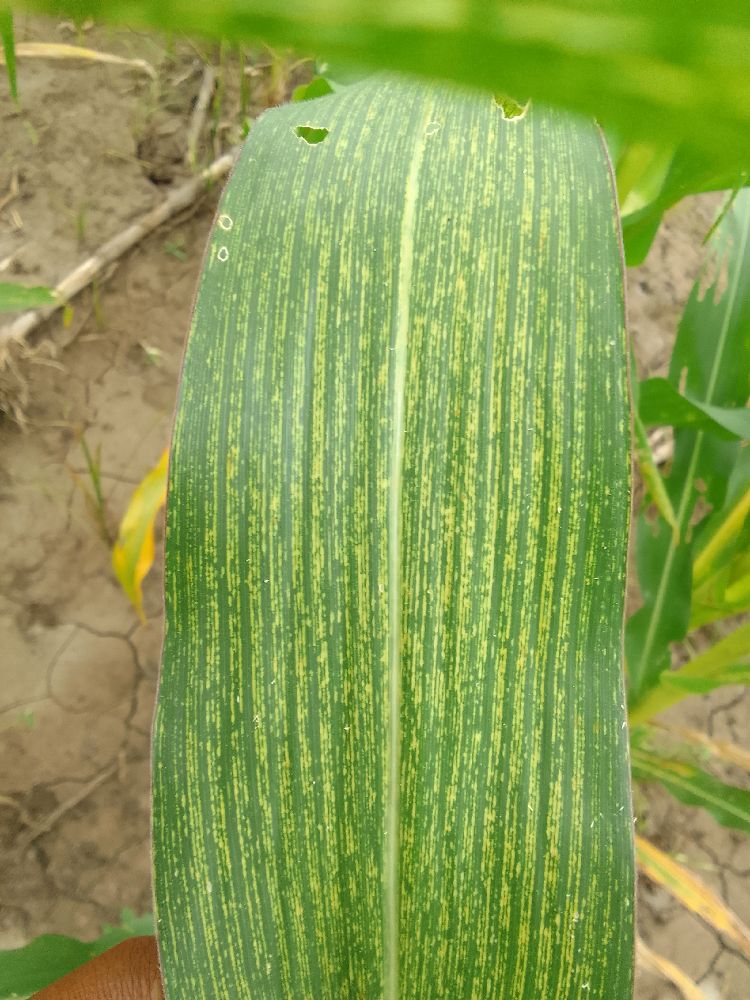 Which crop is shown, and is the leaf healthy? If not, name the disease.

maize, maize streak virus
